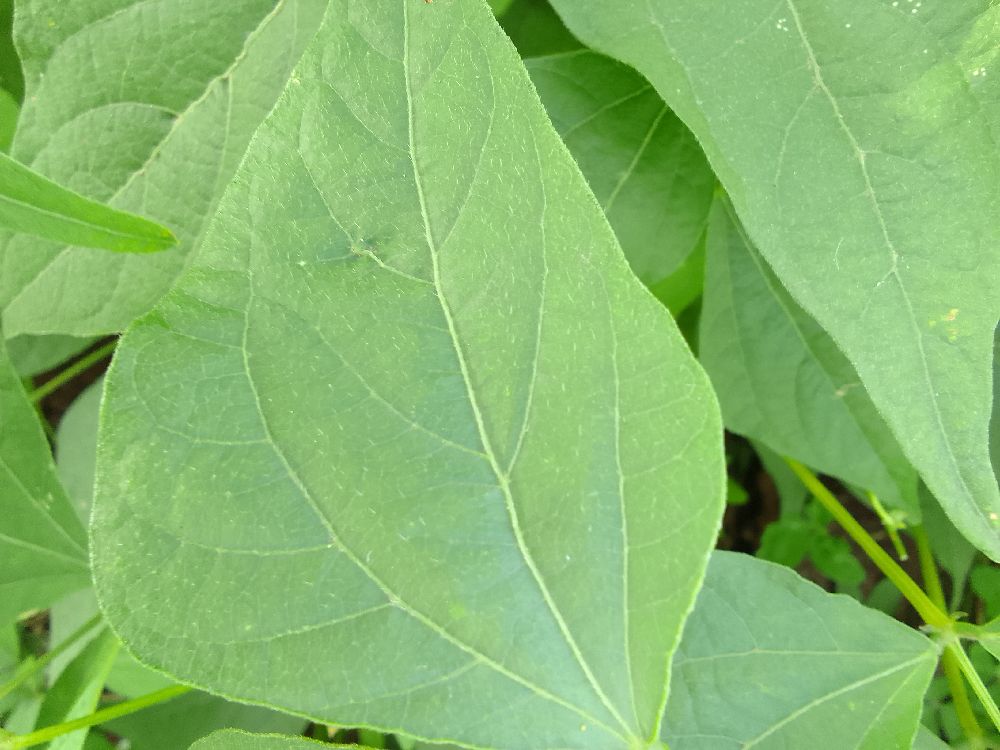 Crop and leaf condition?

common bean, healthy
